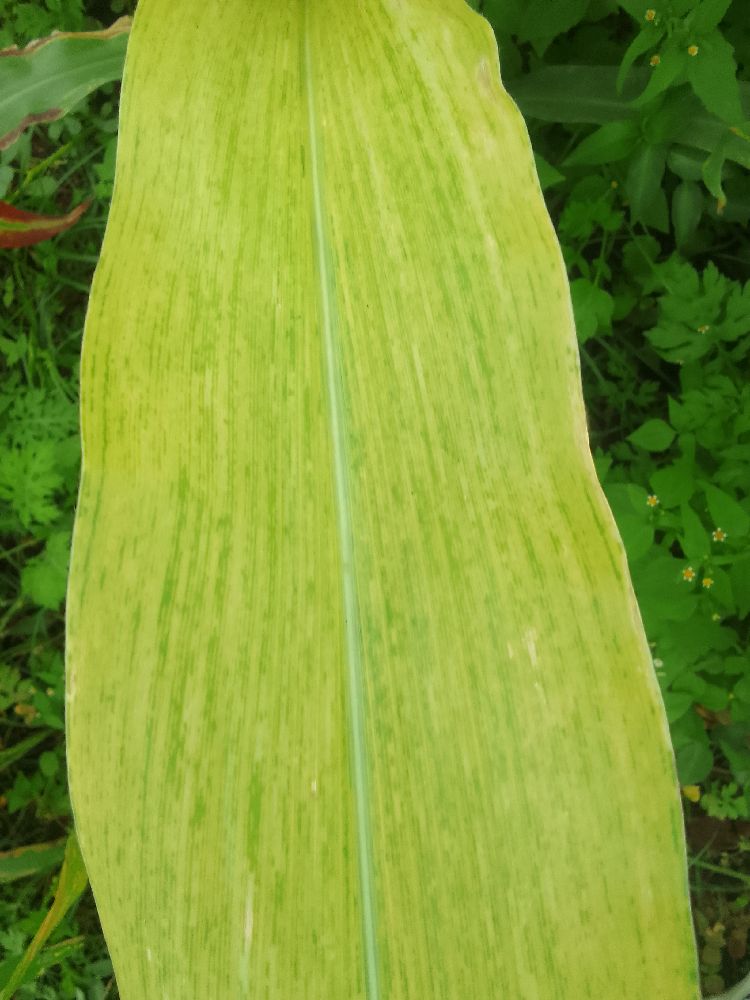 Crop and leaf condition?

maize, maize lethal necrosis
